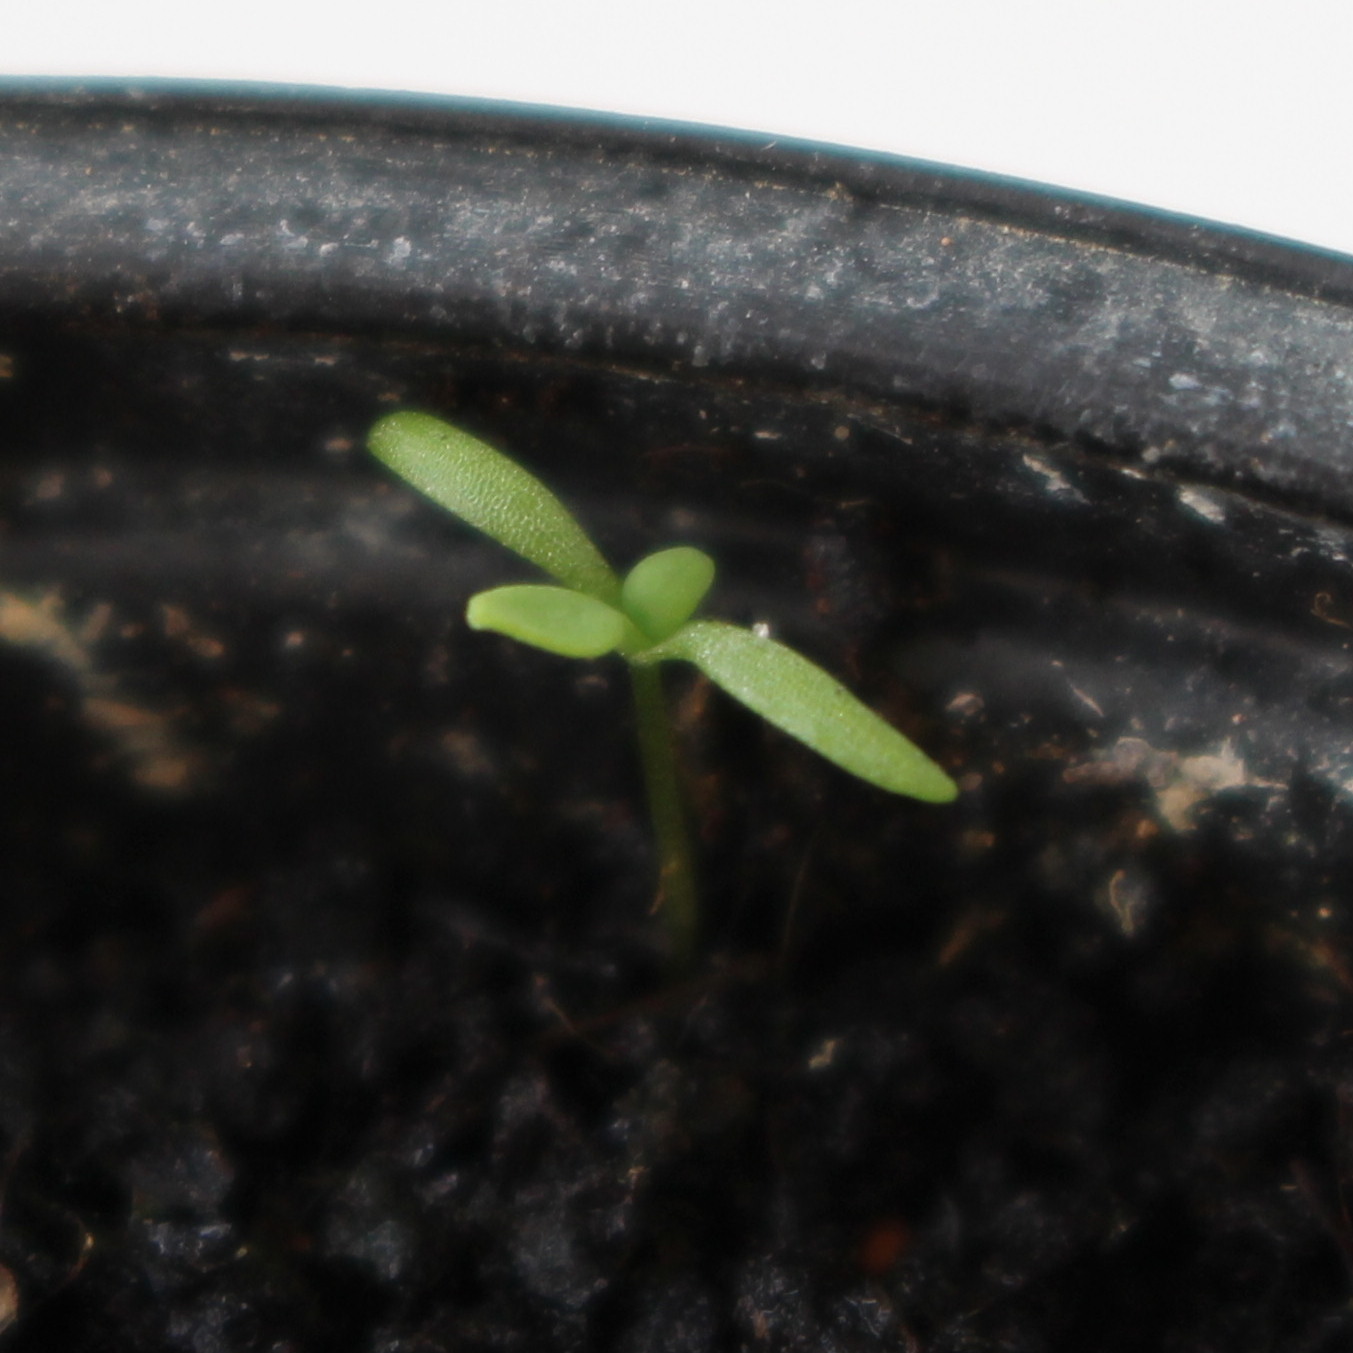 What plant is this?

Papaver rhoeas
